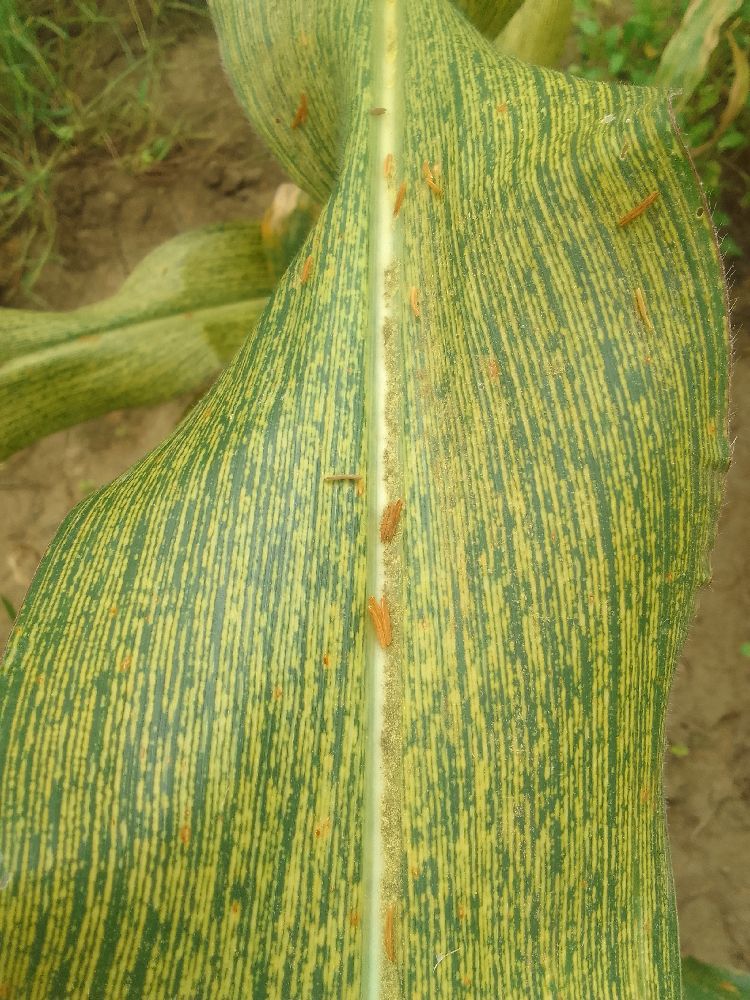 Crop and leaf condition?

maize, maize streak virus
